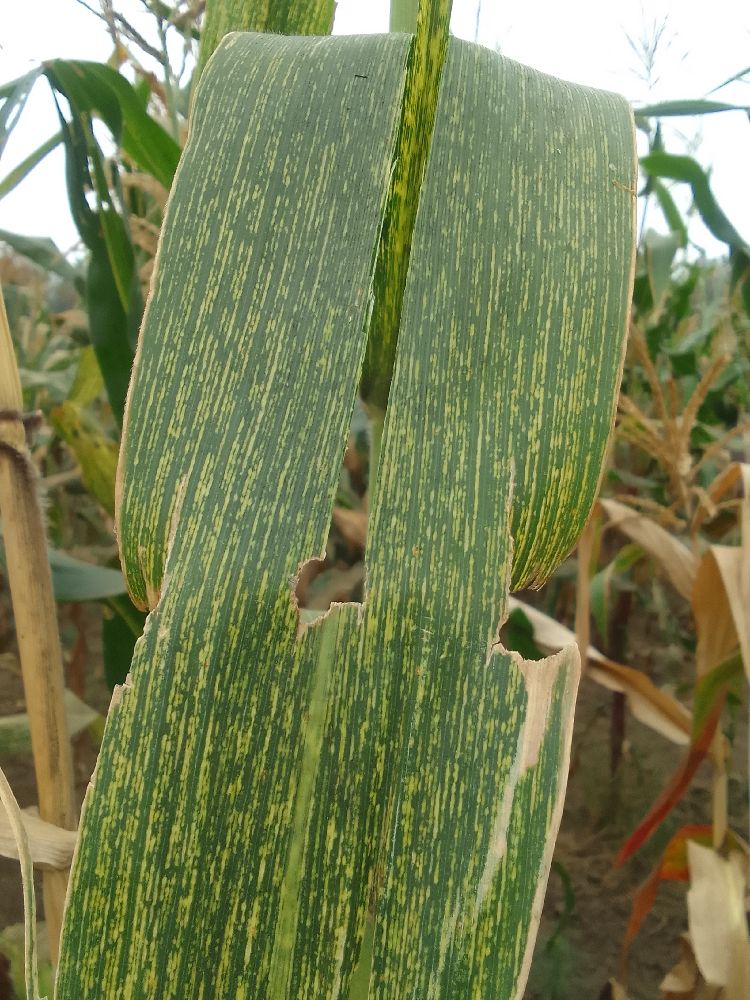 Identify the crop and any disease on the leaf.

maize, maize streak virus
